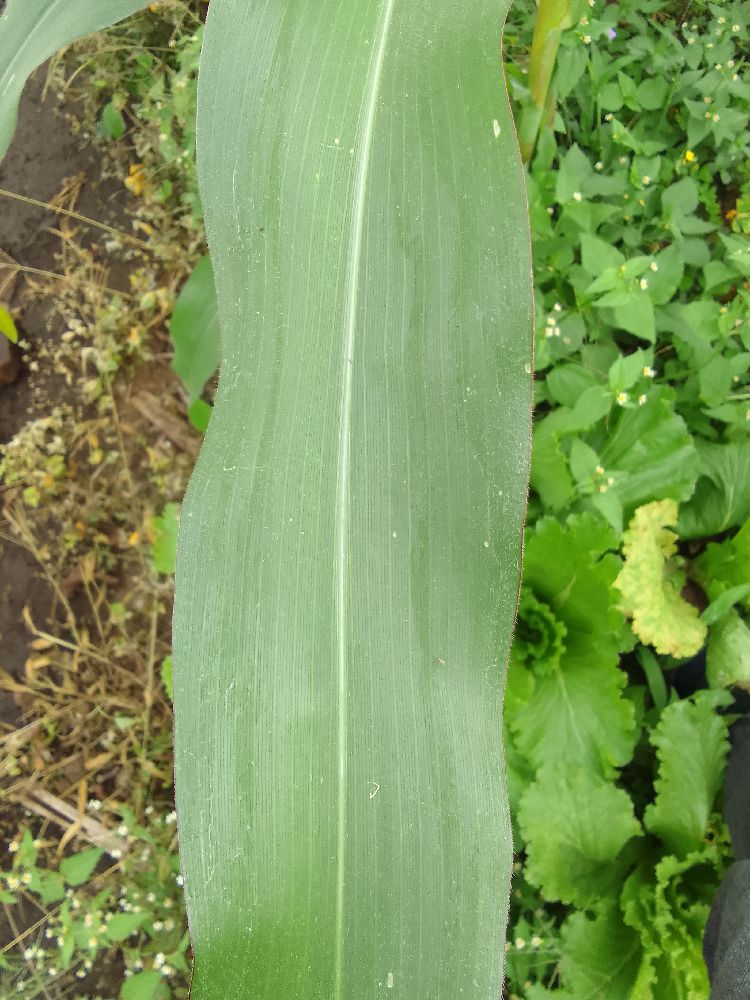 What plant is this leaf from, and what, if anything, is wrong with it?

maize, healthy
